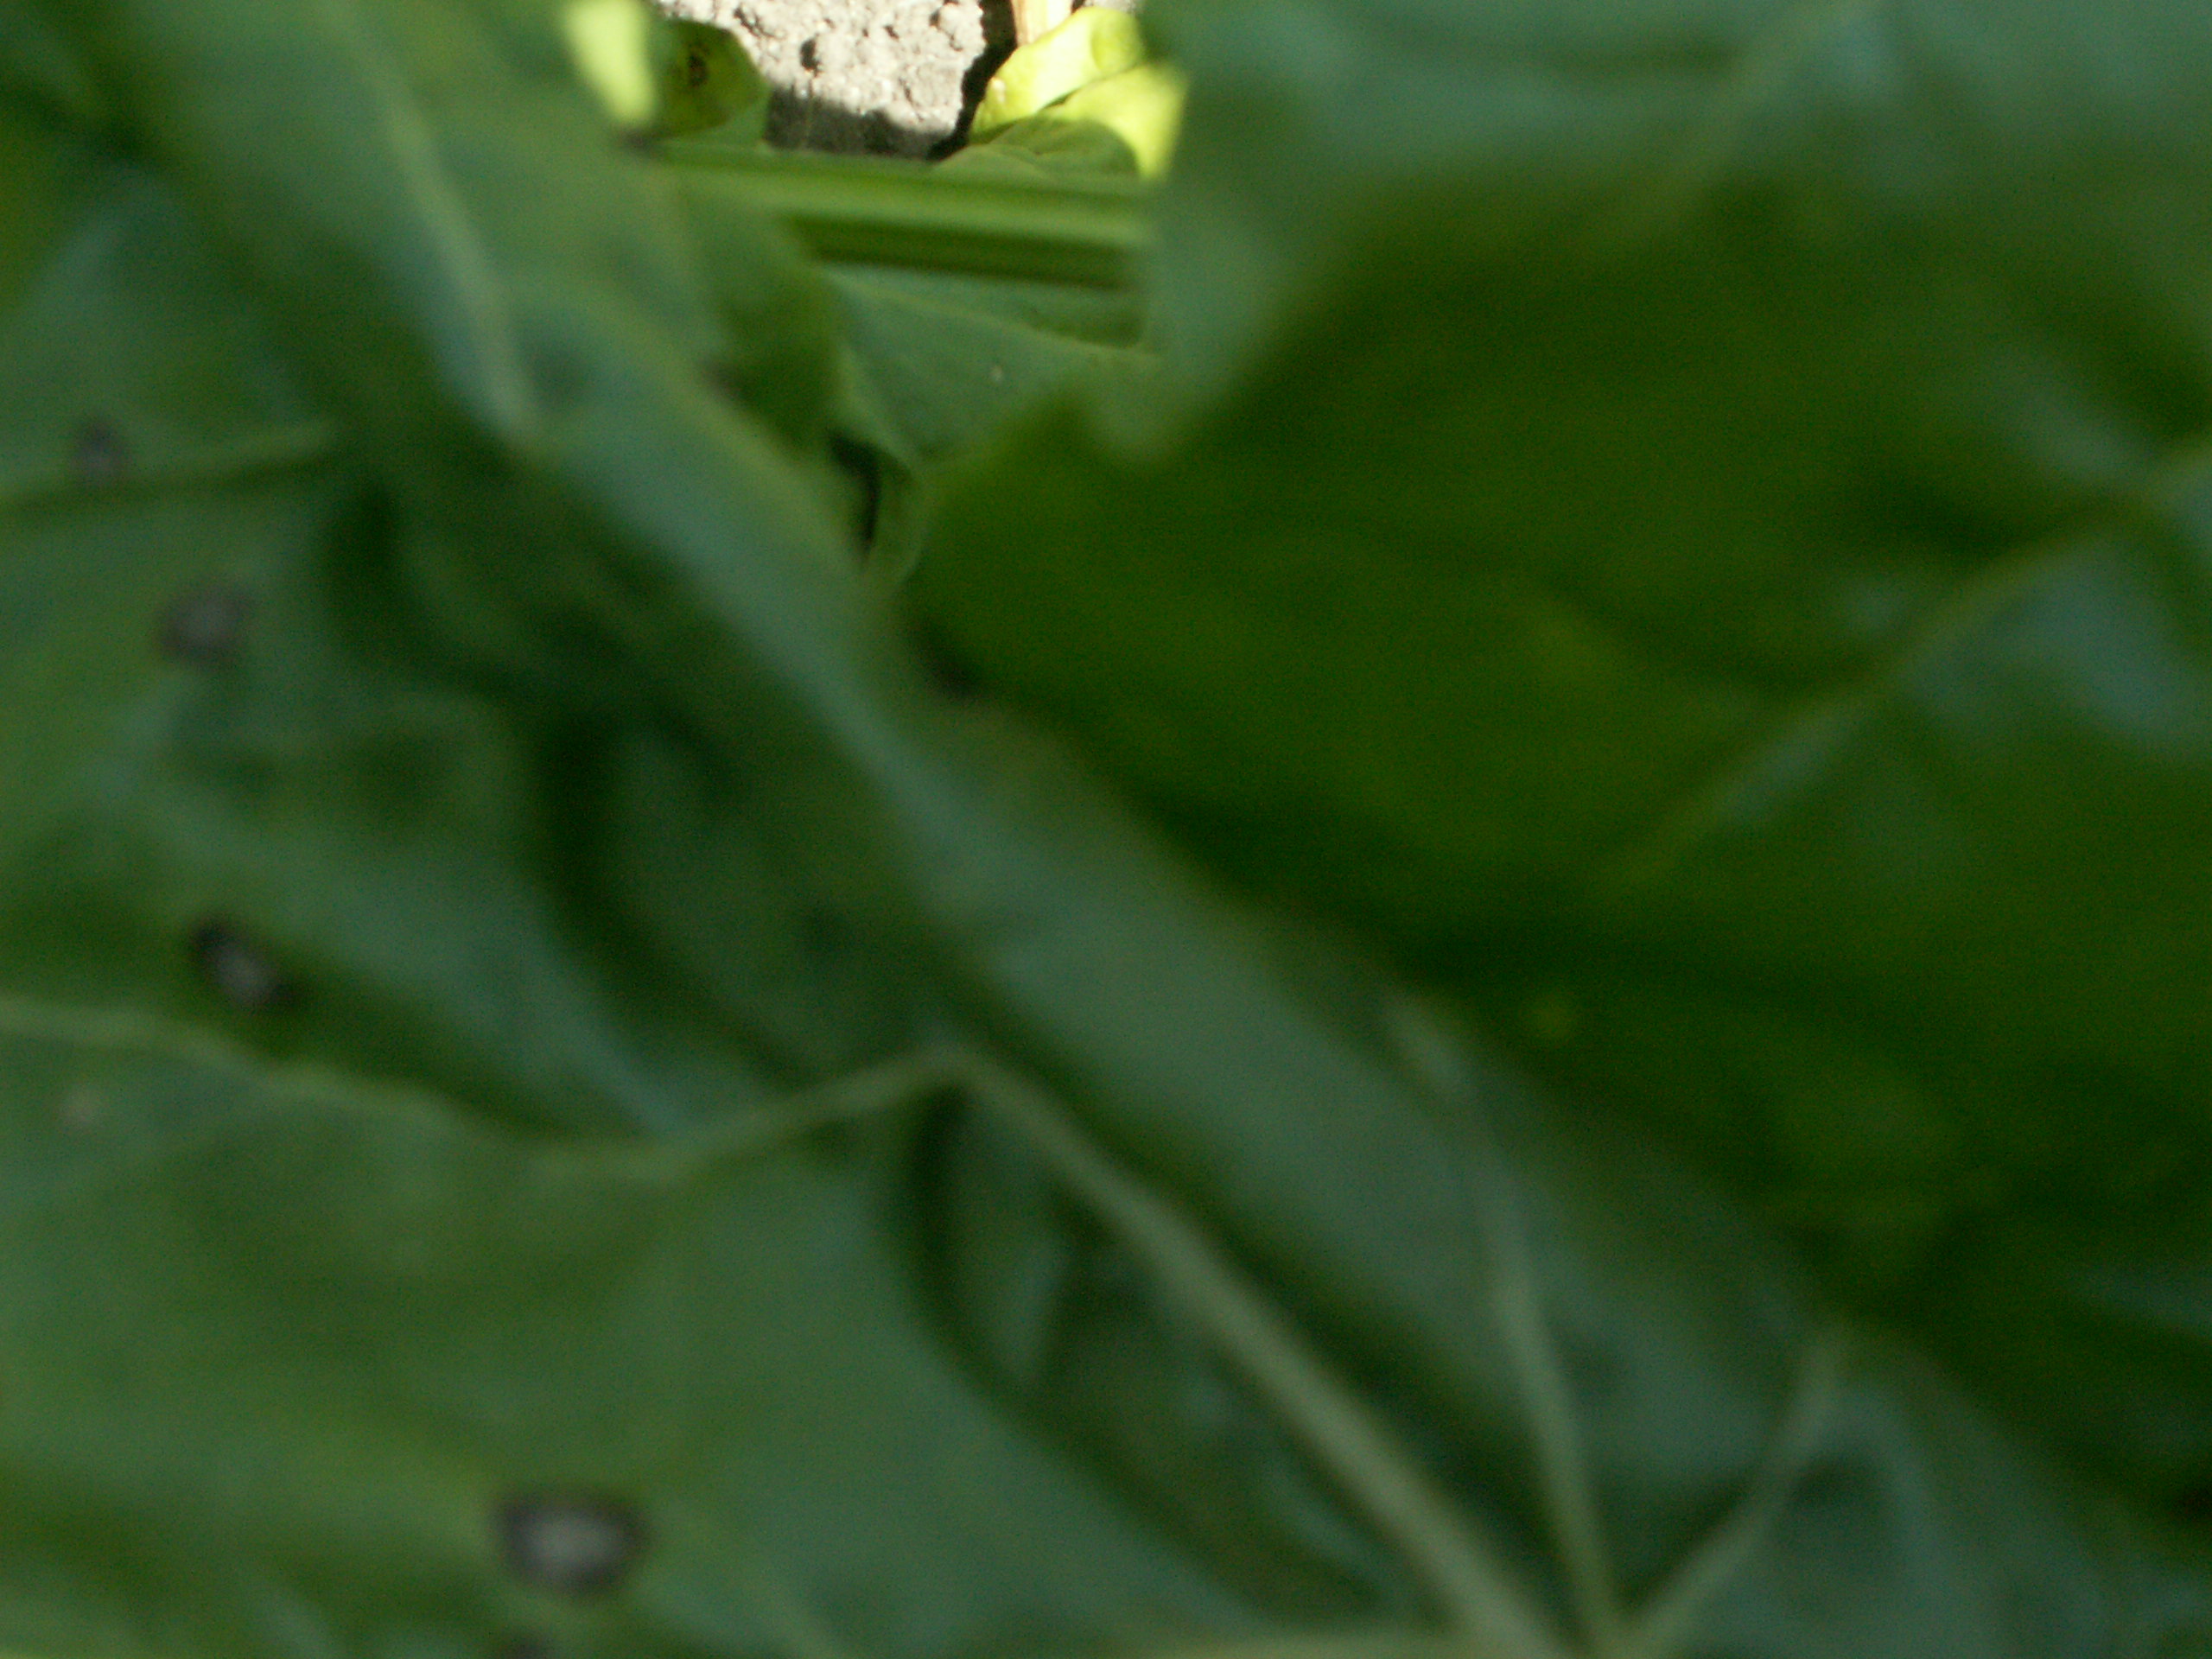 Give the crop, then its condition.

beet, cercospora
